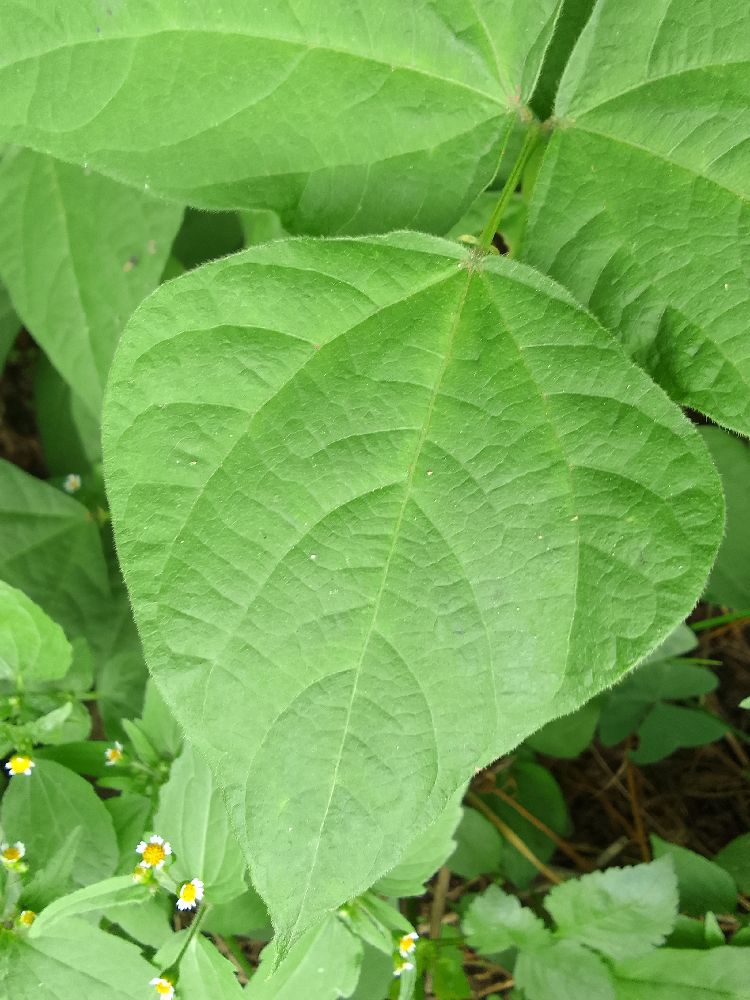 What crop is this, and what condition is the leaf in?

common bean, healthy
